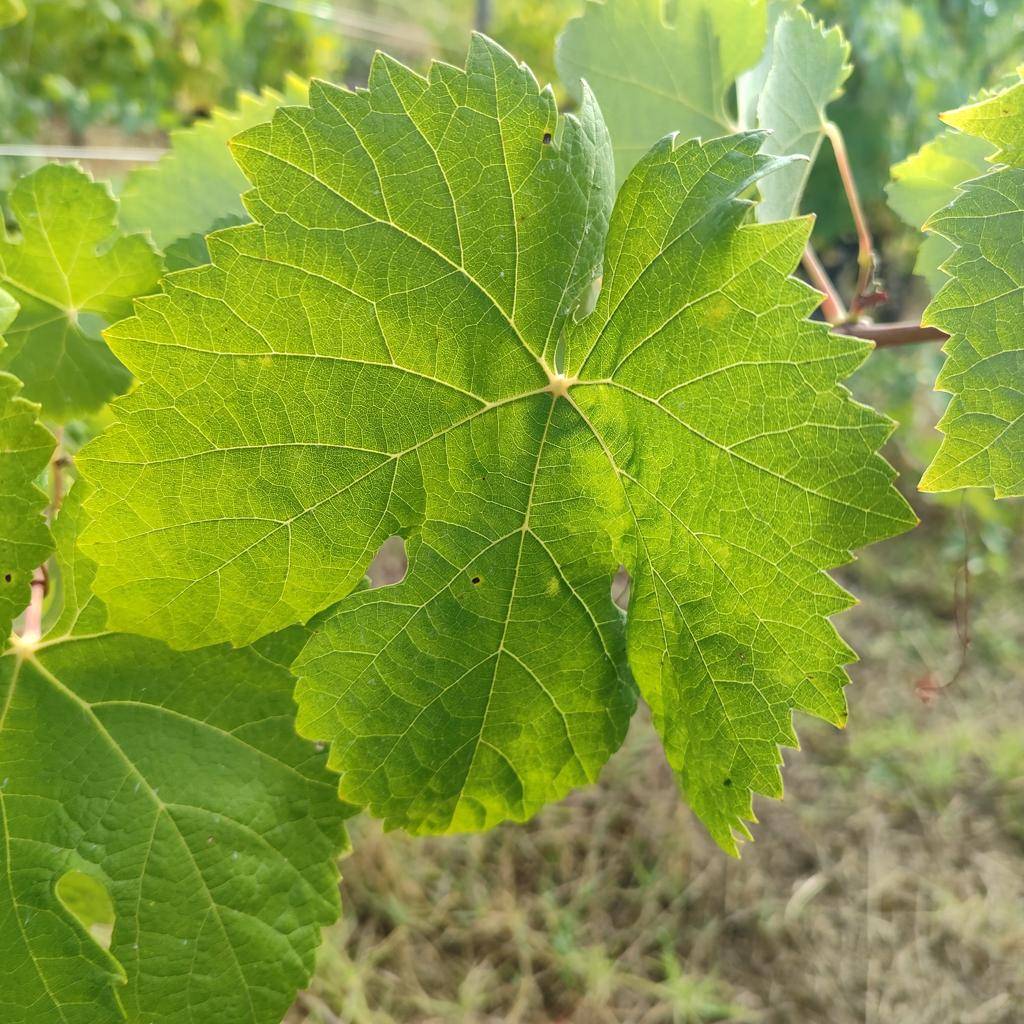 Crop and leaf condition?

grapevine, healthy
